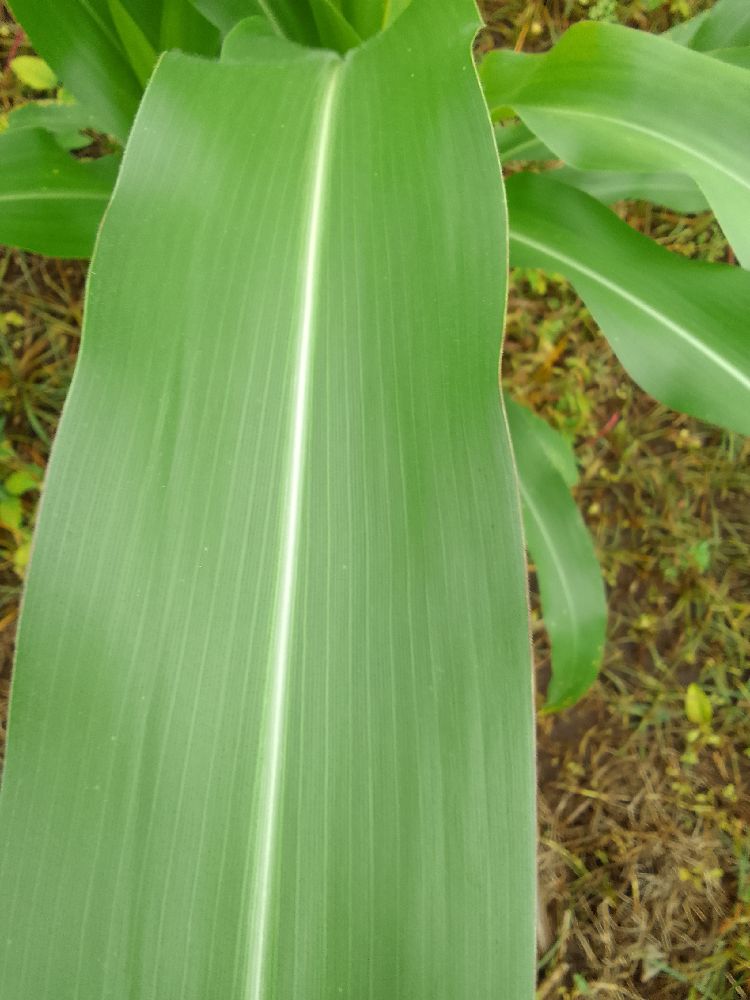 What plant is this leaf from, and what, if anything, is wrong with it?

maize, healthy
